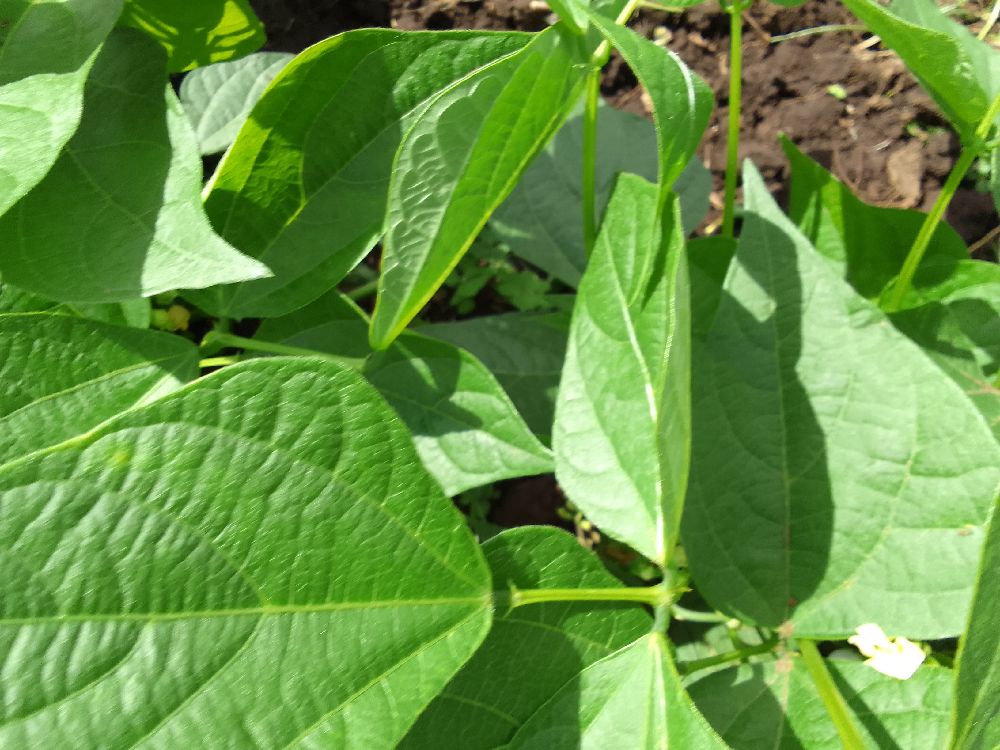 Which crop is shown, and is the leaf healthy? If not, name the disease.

common bean, healthy
